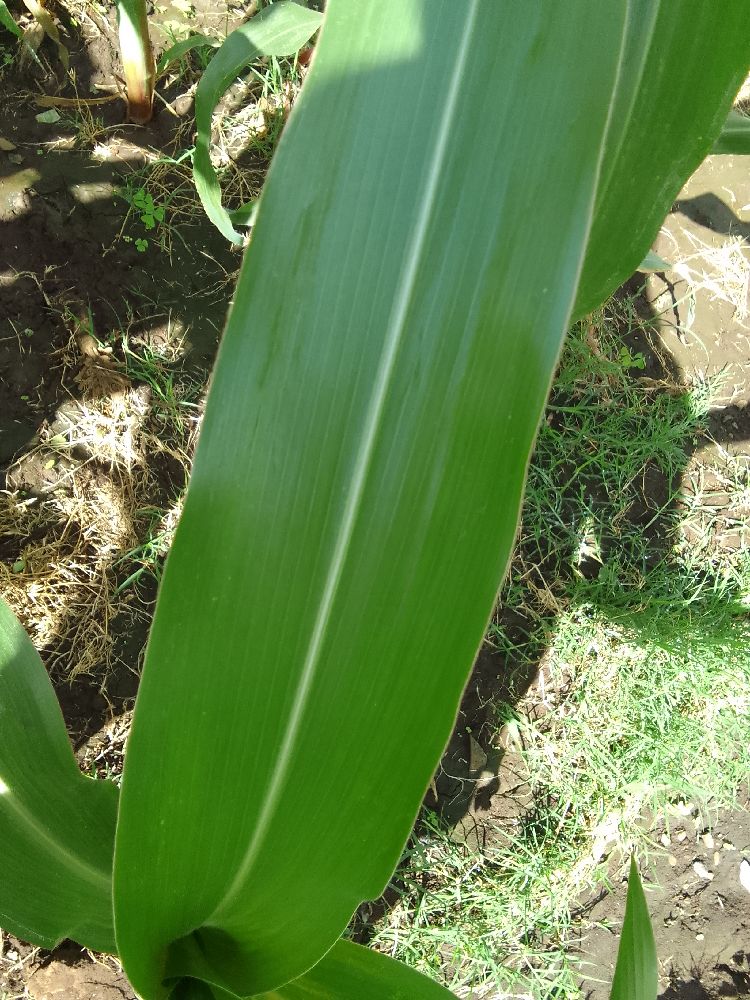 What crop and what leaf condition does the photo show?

maize, healthy
